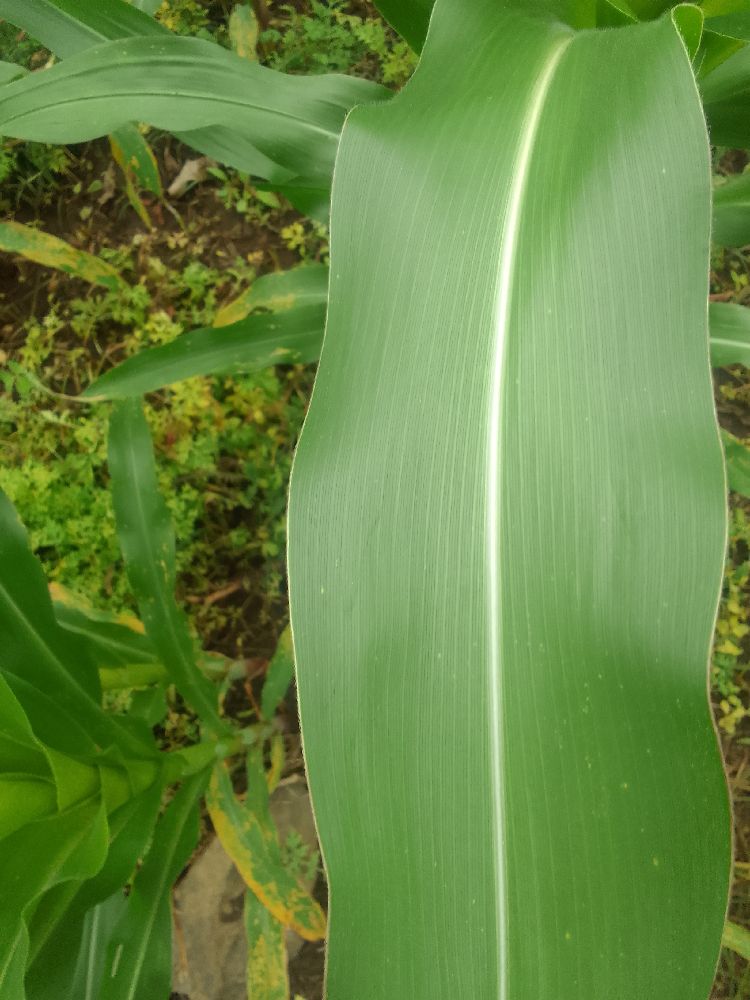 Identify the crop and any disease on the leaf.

maize, healthy
